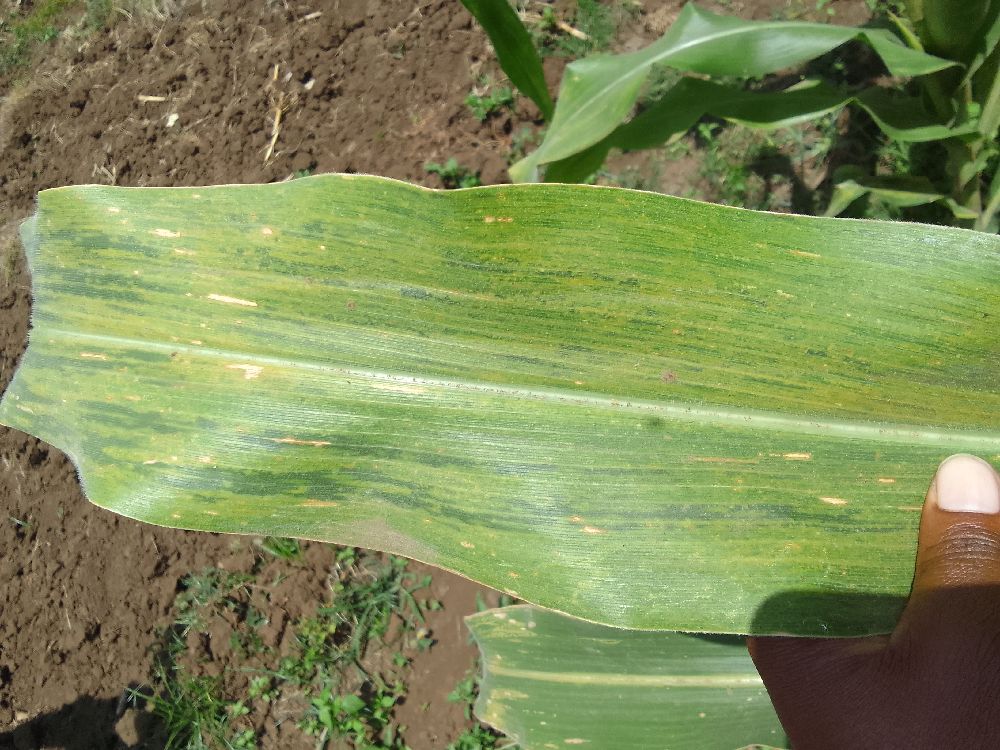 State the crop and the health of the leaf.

maize, maize lethal necrosis
